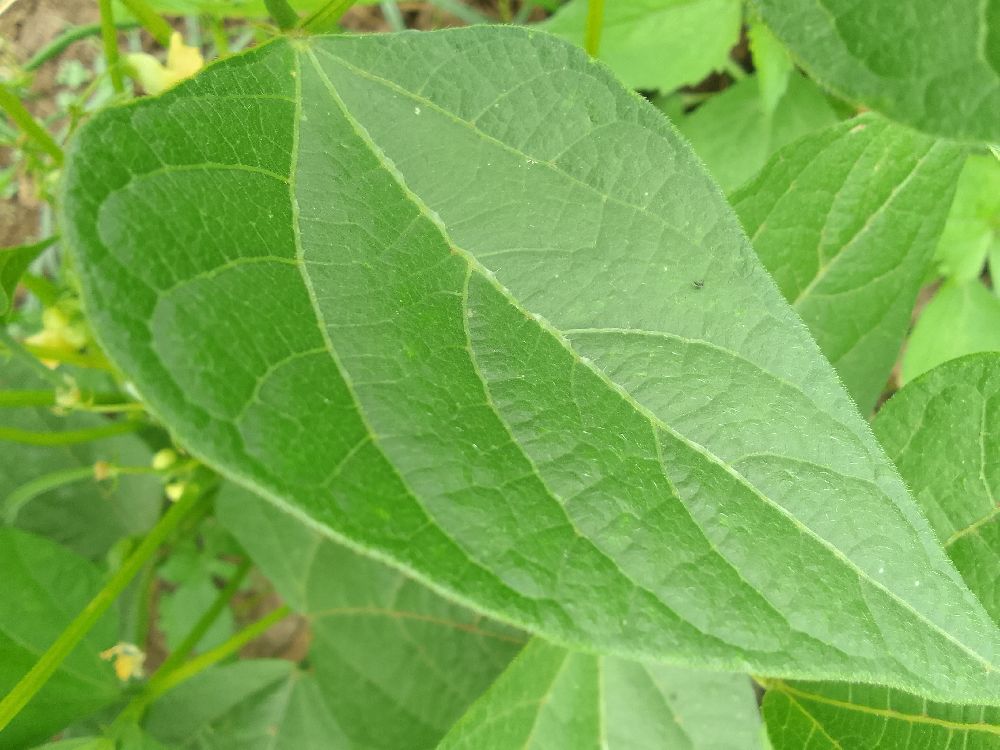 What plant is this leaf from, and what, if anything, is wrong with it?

common bean, healthy
